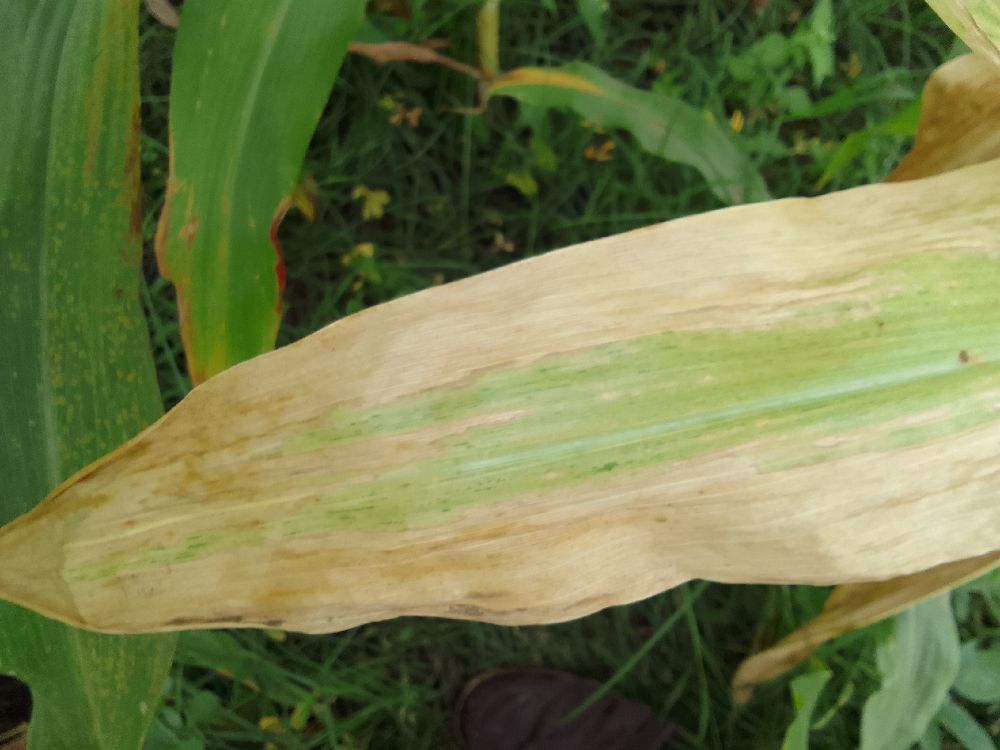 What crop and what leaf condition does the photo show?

maize, maize lethal necrosis
